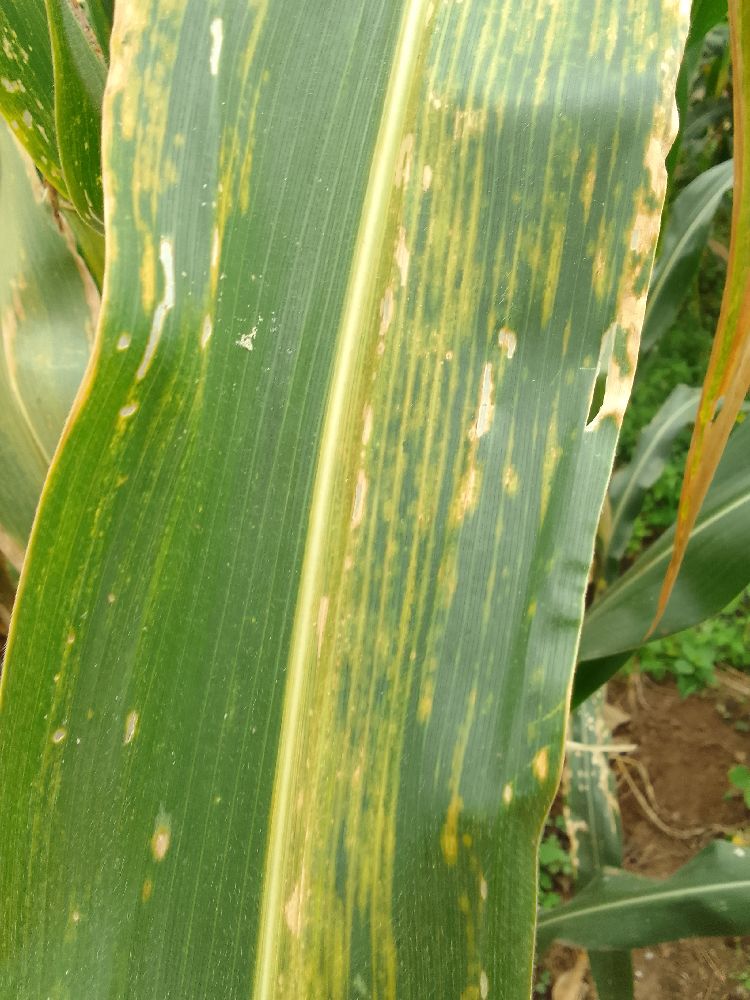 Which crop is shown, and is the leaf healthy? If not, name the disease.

maize, maize lethal necrosis
